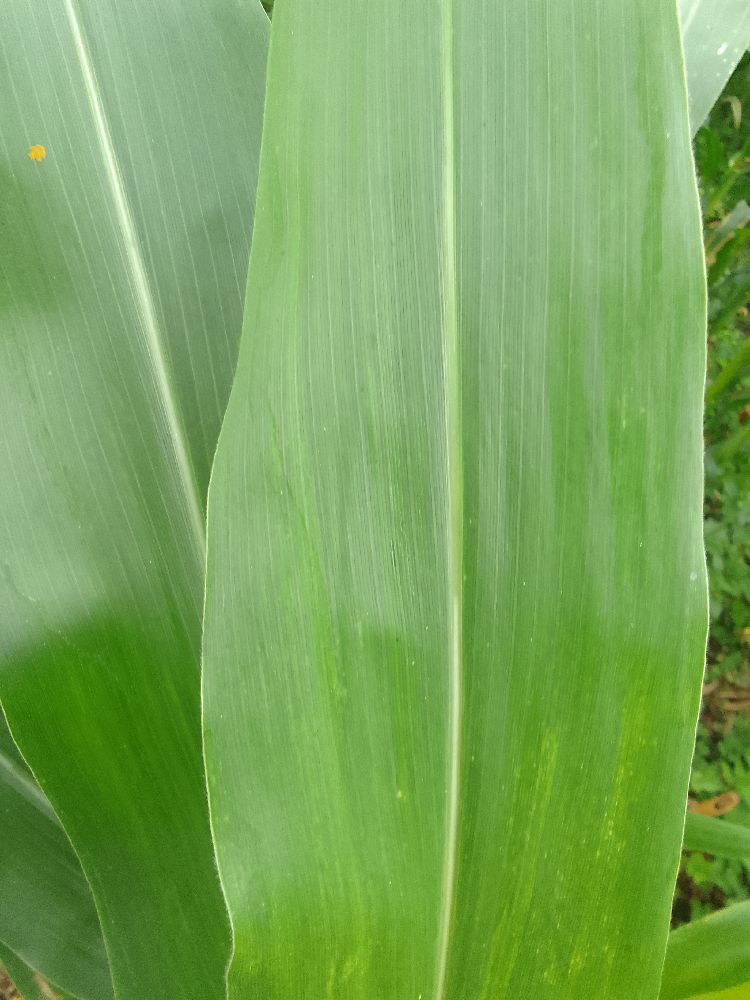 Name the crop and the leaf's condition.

maize, healthy
